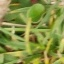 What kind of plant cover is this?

grass
